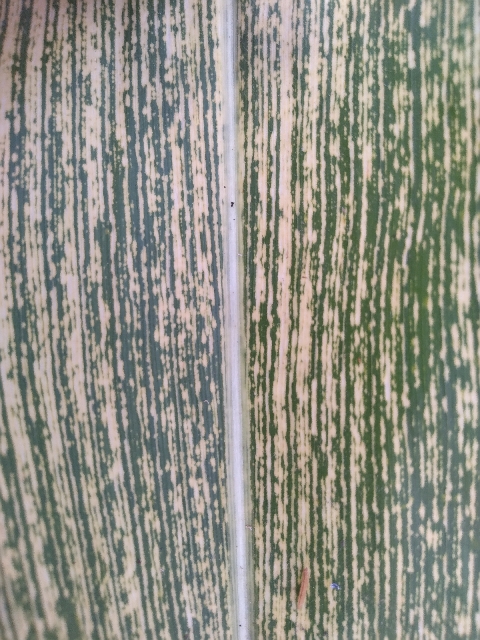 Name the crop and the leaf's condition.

maize, maize streak virus
